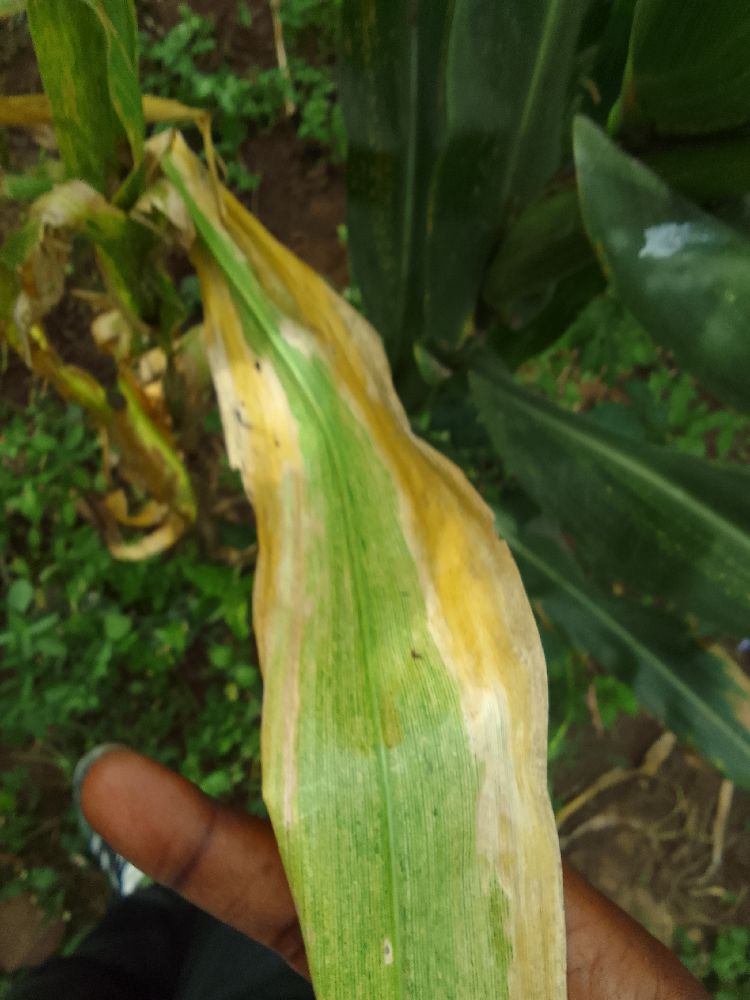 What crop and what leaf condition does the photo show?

maize, maize lethal necrosis
